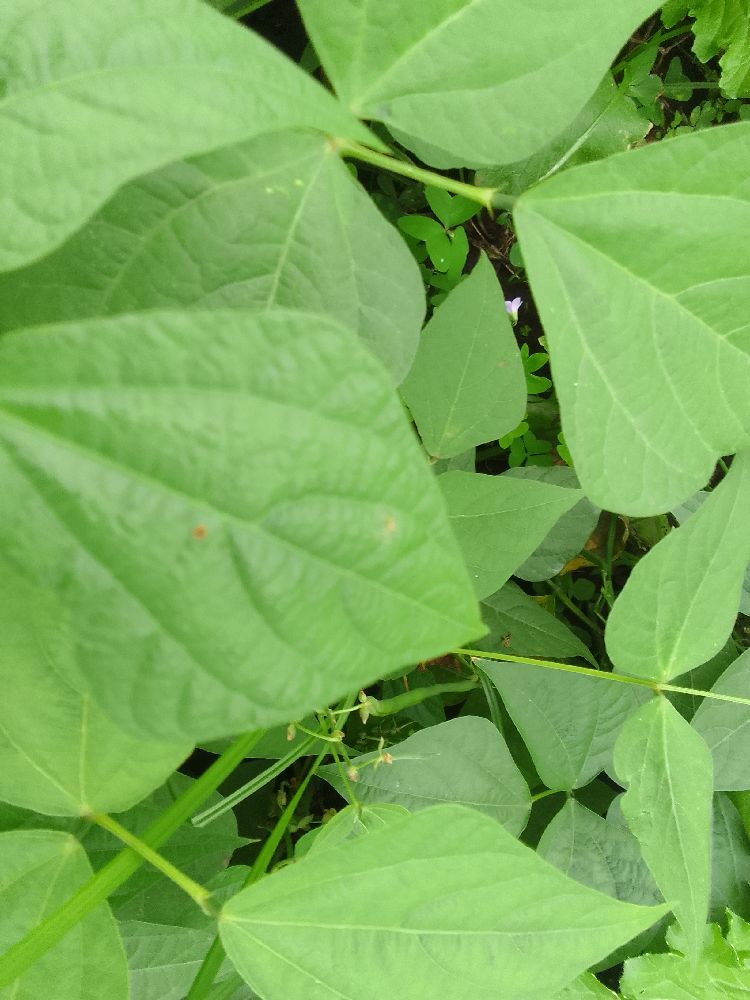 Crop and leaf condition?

common bean, healthy
